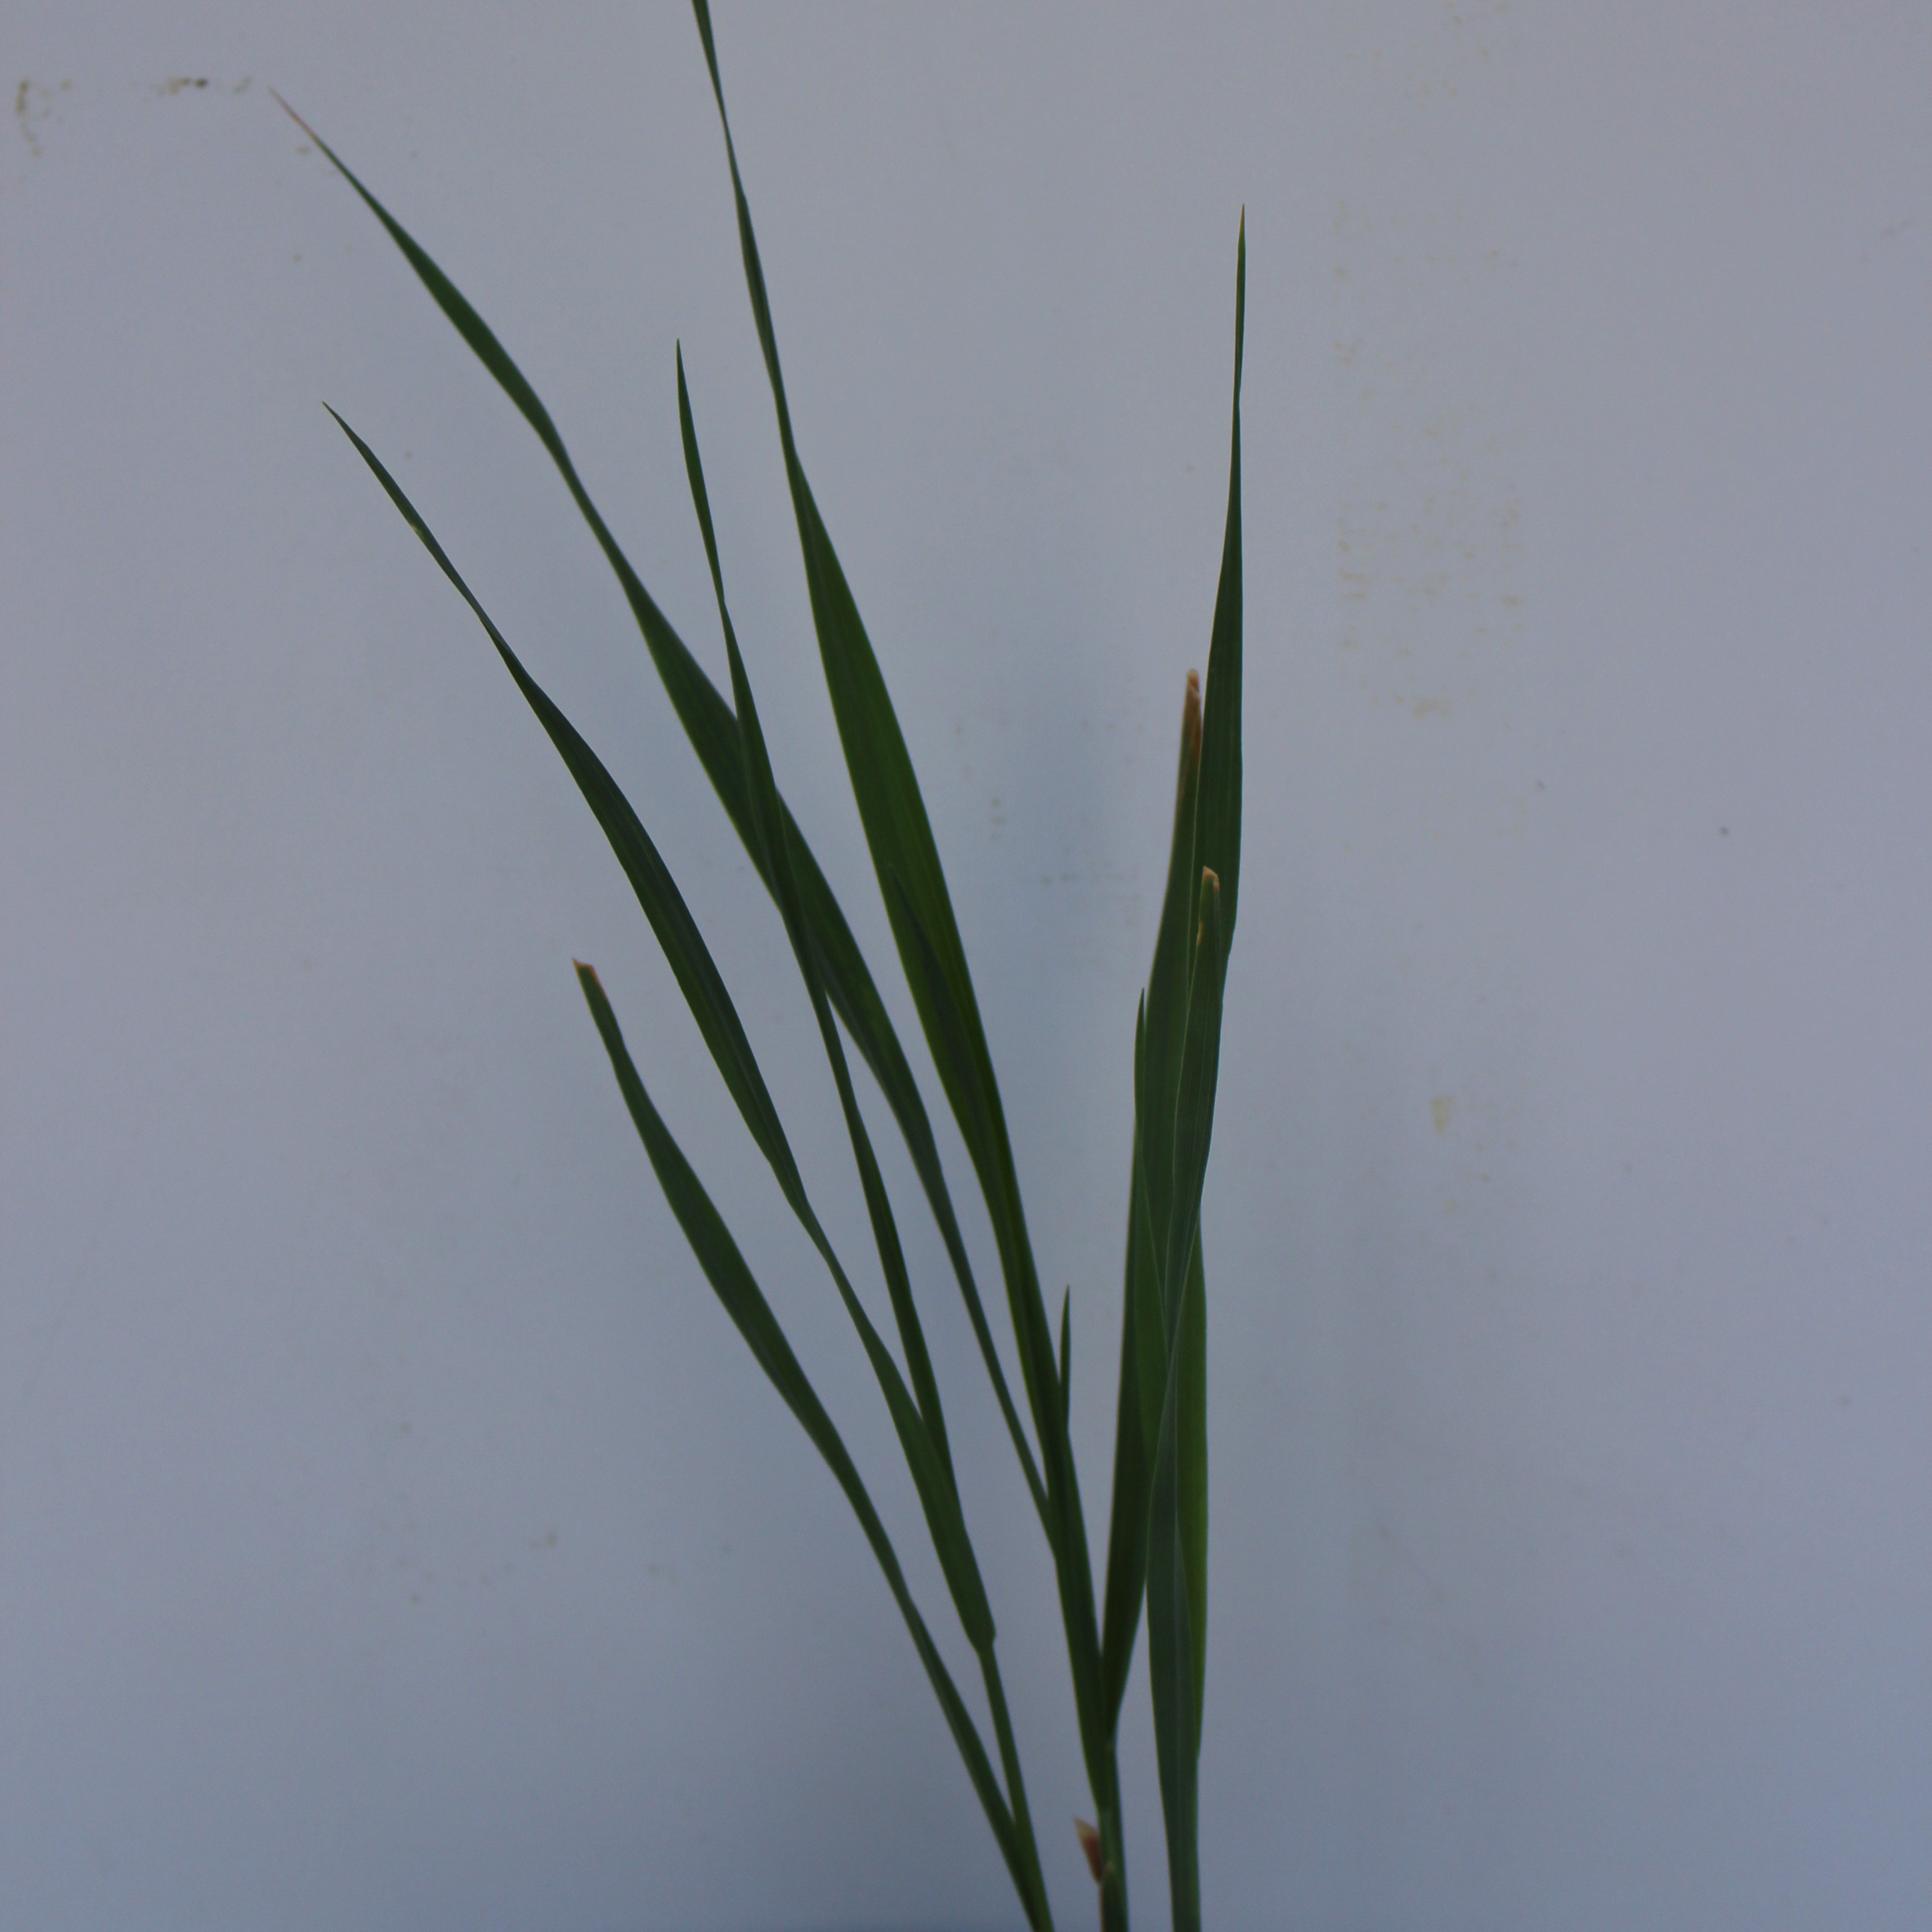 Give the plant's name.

Avena sterilis
